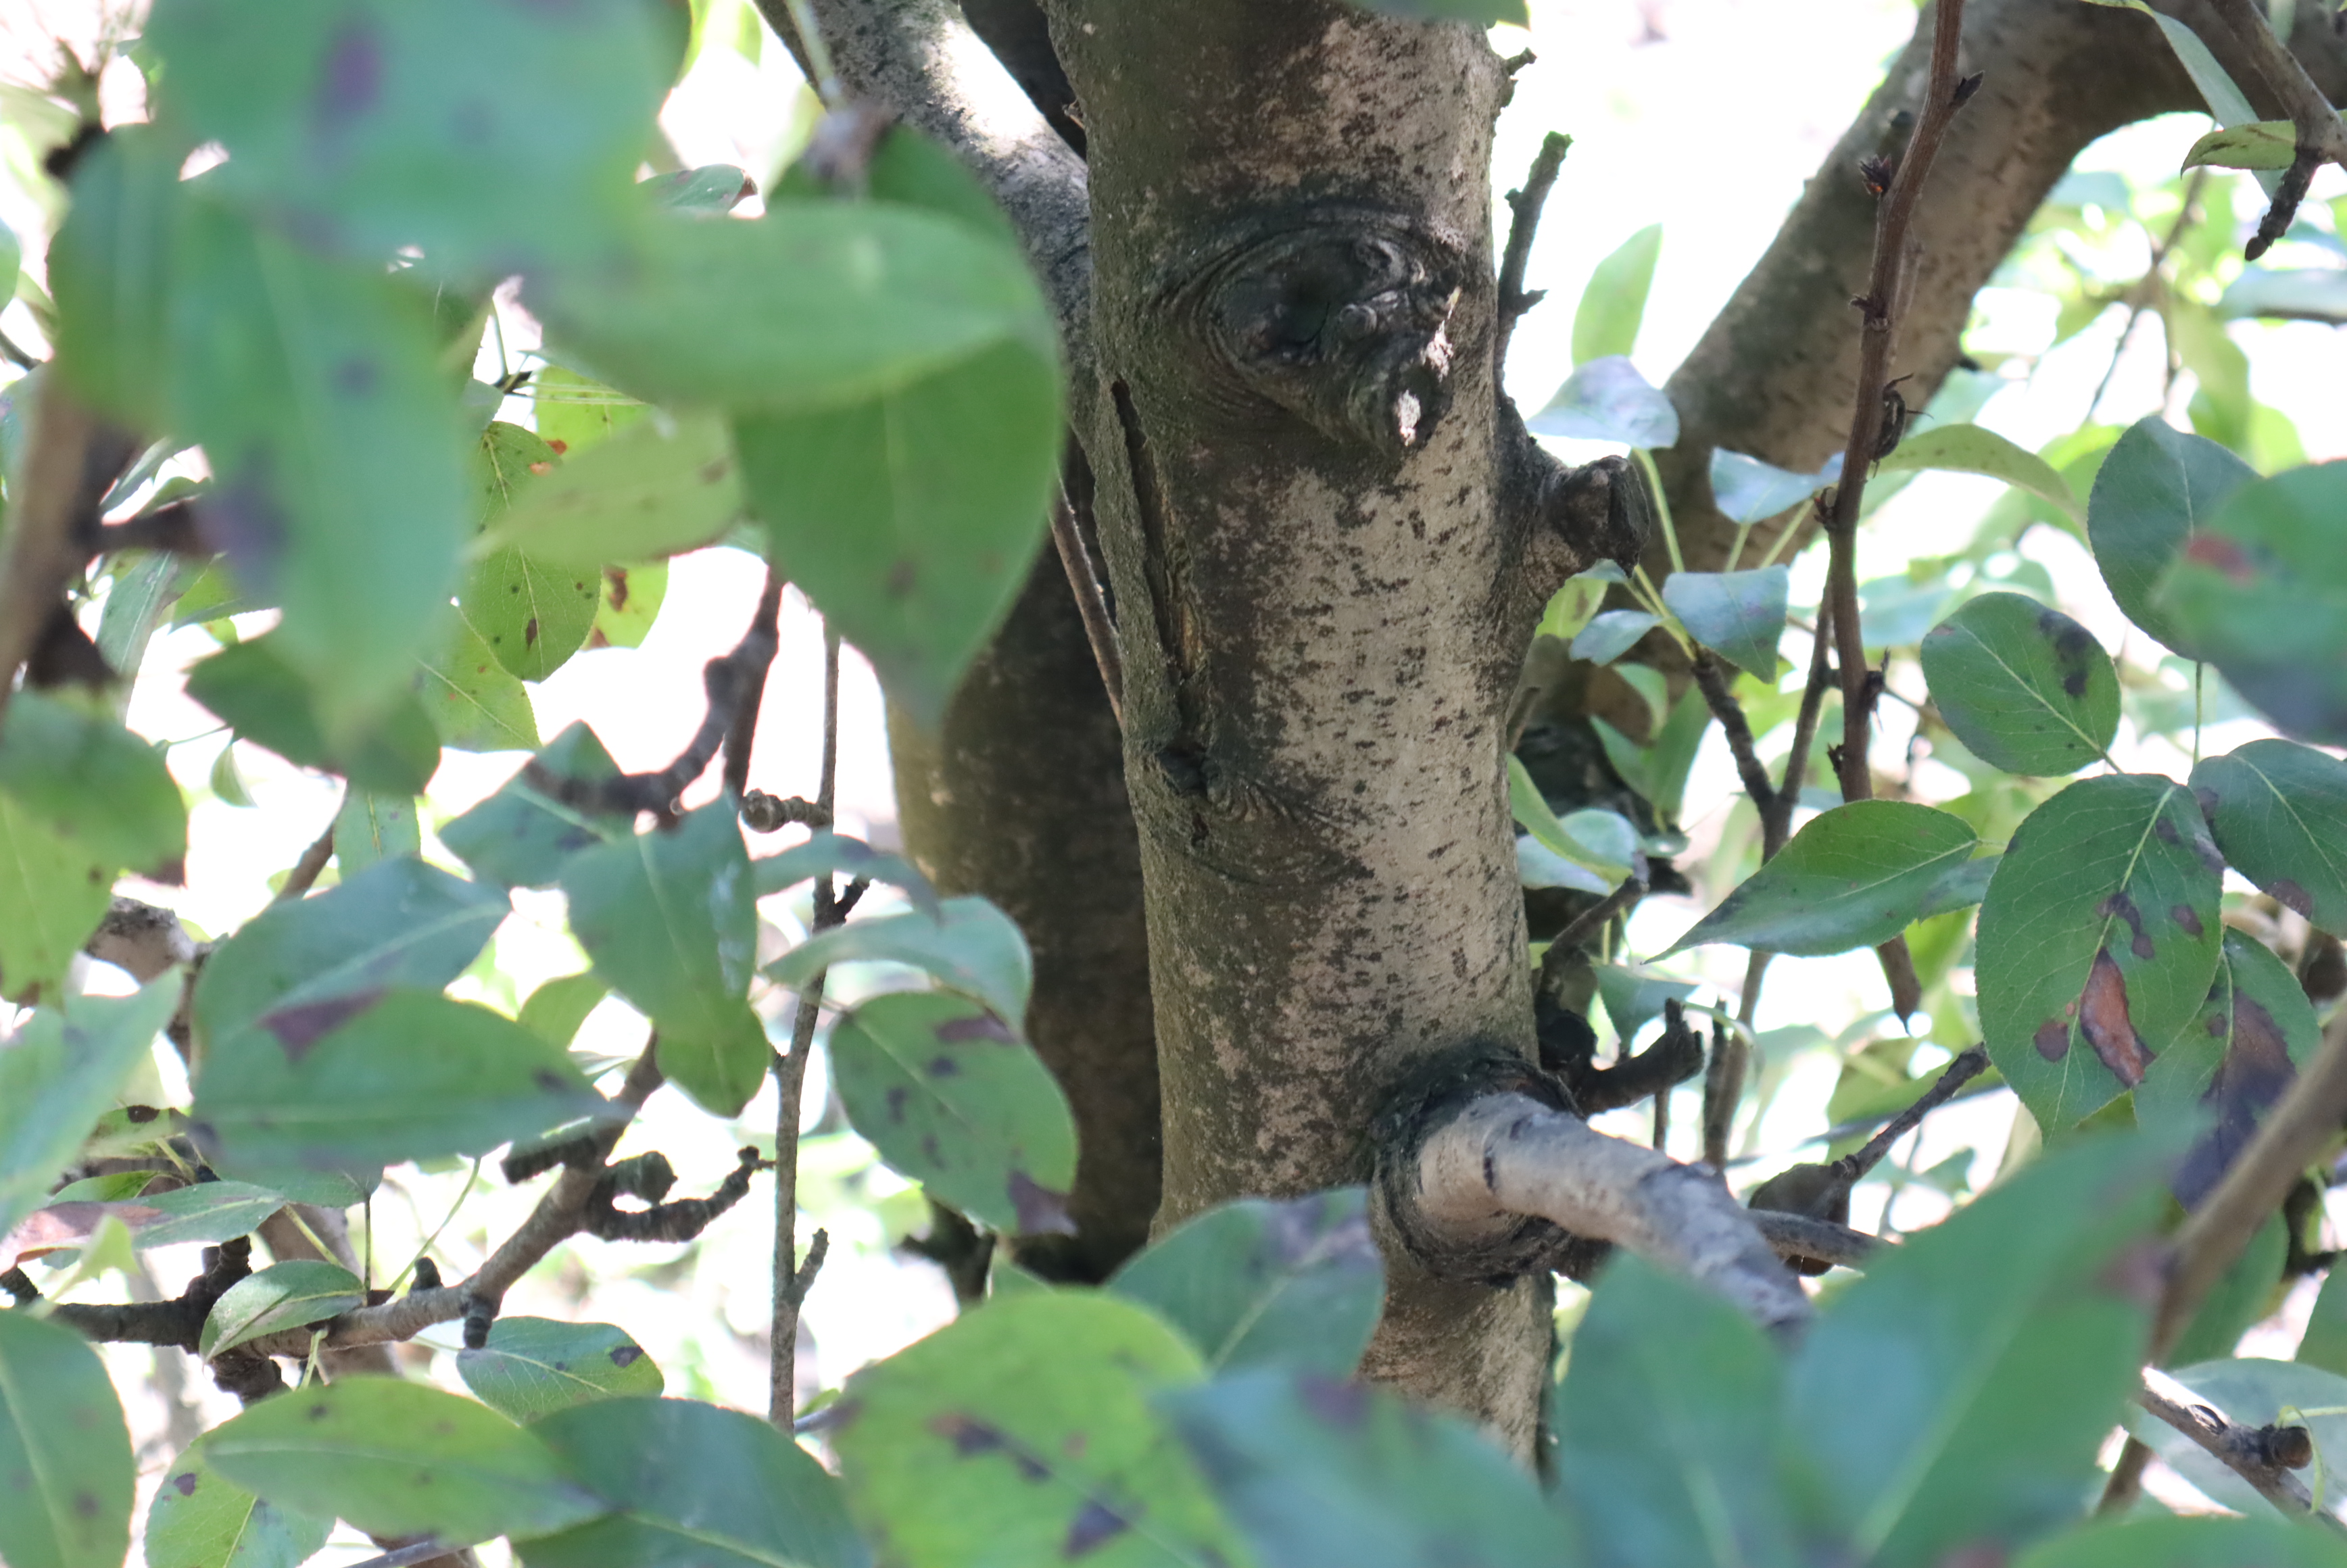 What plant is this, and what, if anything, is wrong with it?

pear, black spot, chemical damage
